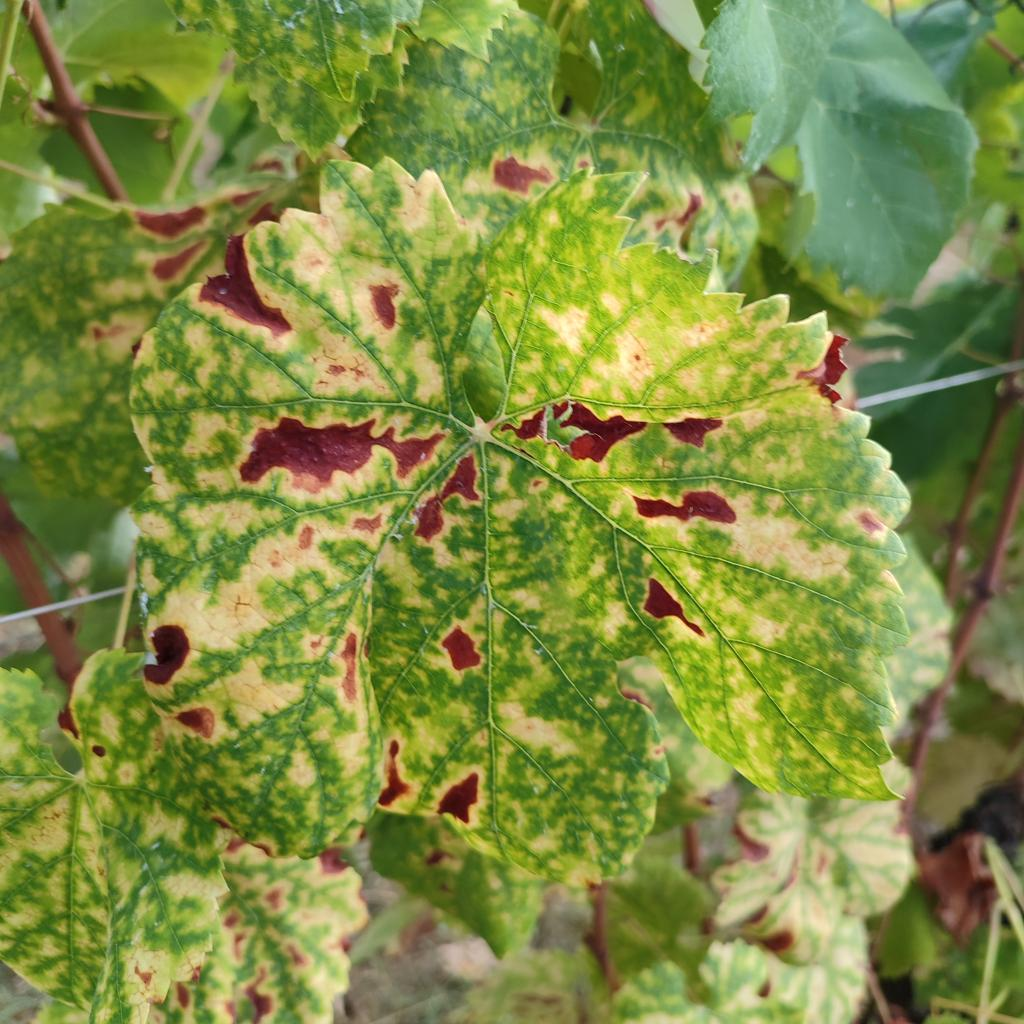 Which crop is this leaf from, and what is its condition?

grapevine, esca complex
